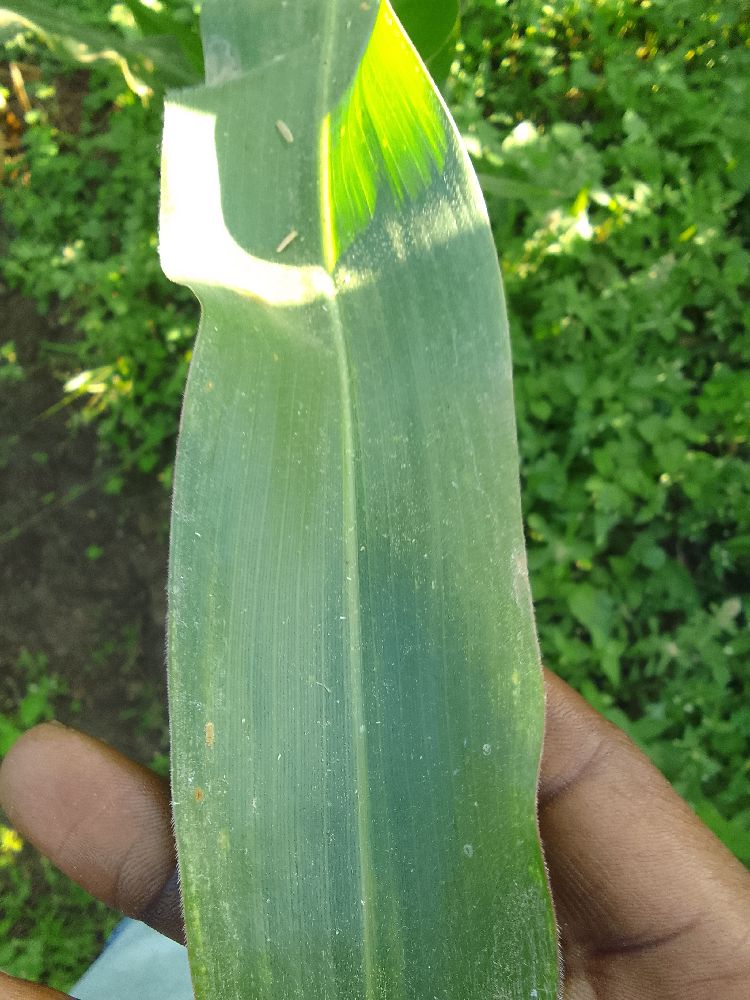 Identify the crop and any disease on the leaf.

maize, healthy
